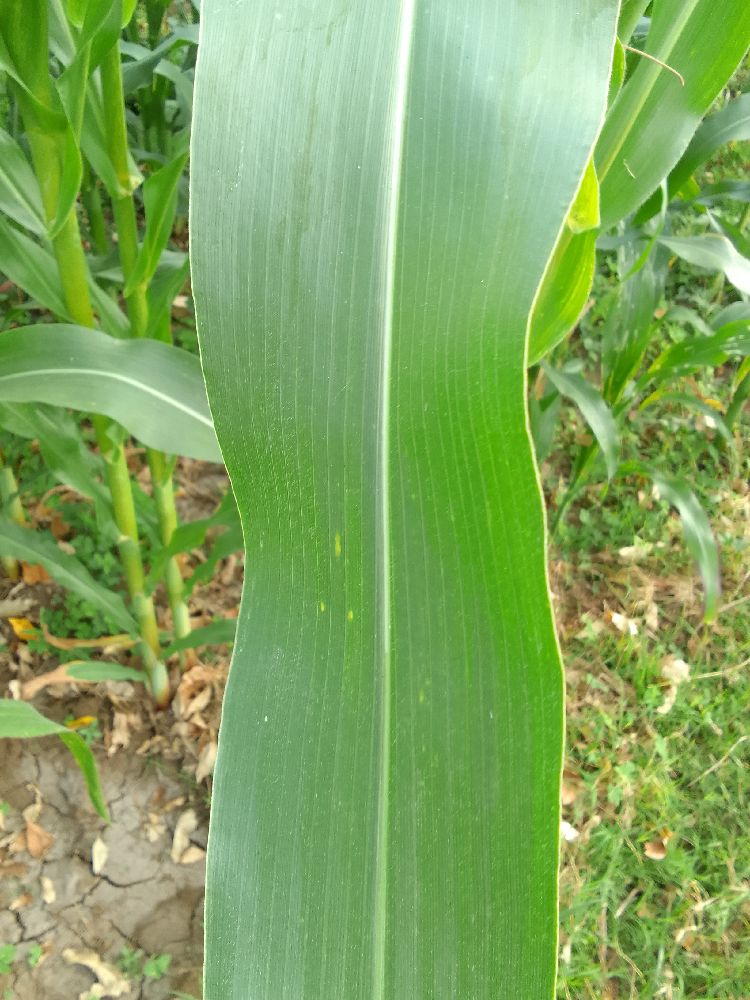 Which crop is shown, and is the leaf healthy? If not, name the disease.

maize, healthy
